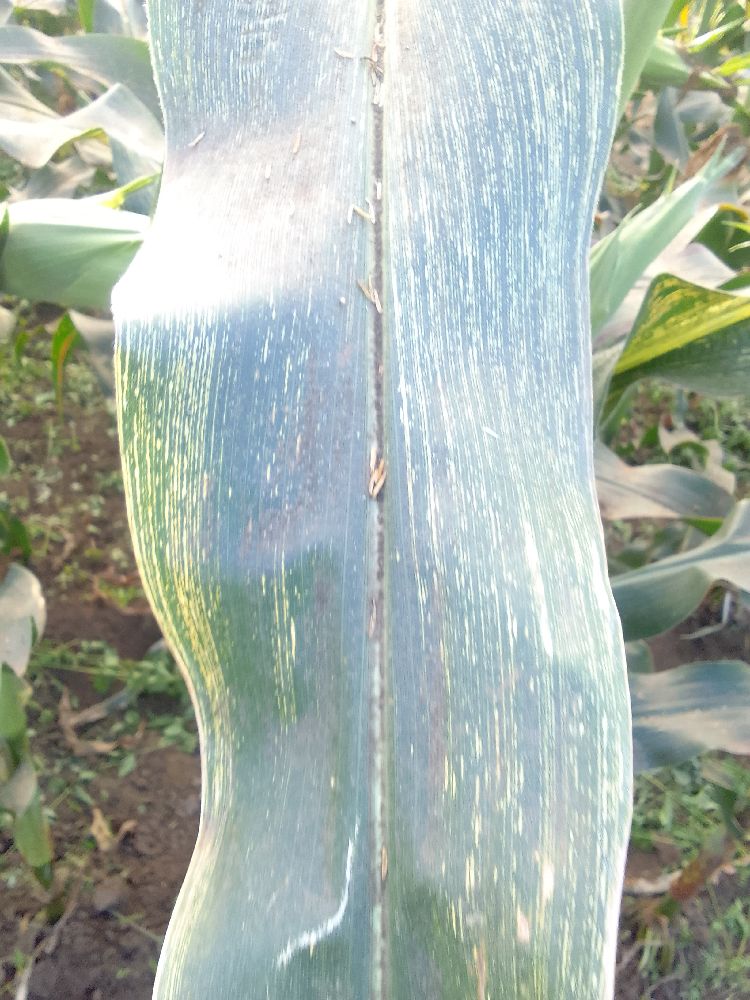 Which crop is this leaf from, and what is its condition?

maize, maize streak virus
